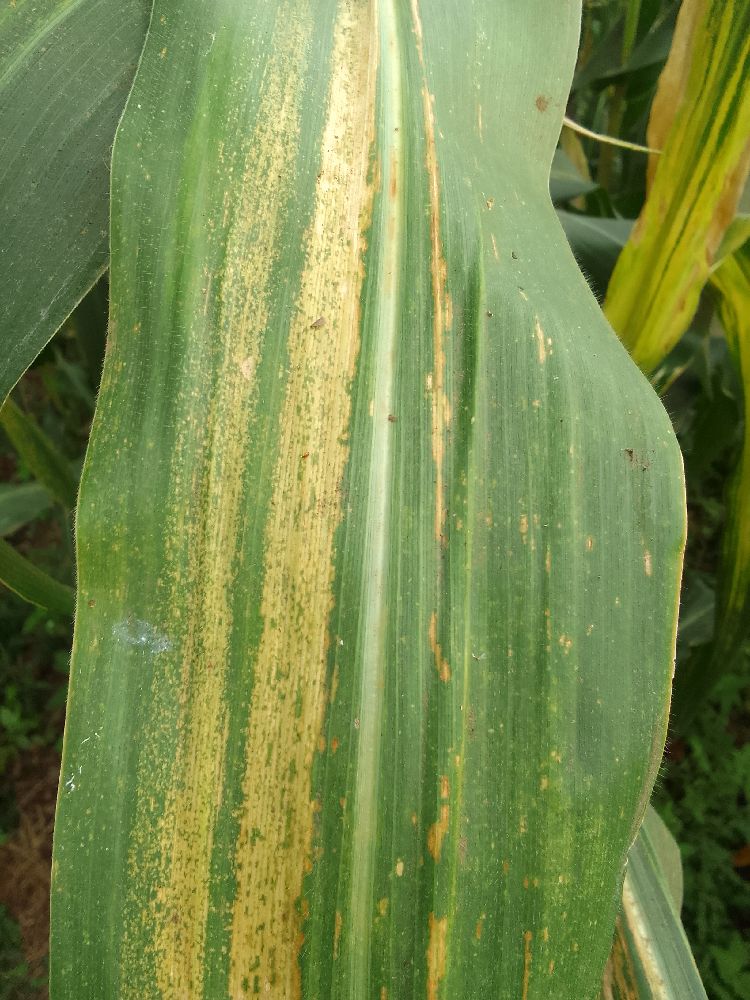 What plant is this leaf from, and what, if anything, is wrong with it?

maize, maize lethal necrosis
